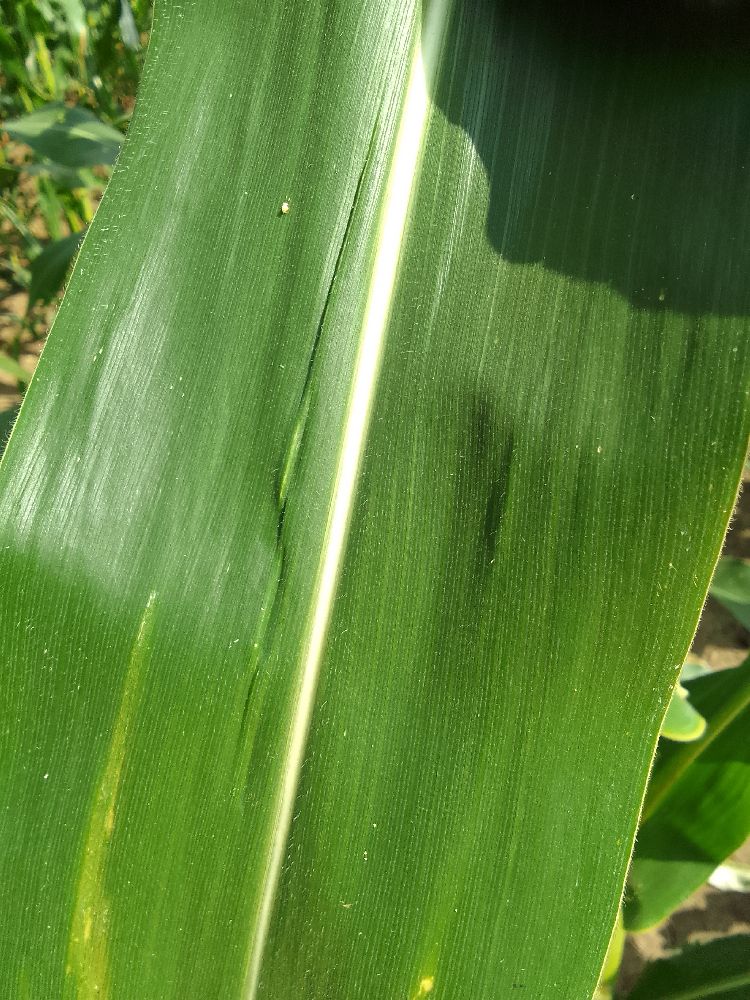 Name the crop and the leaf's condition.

maize, healthy
